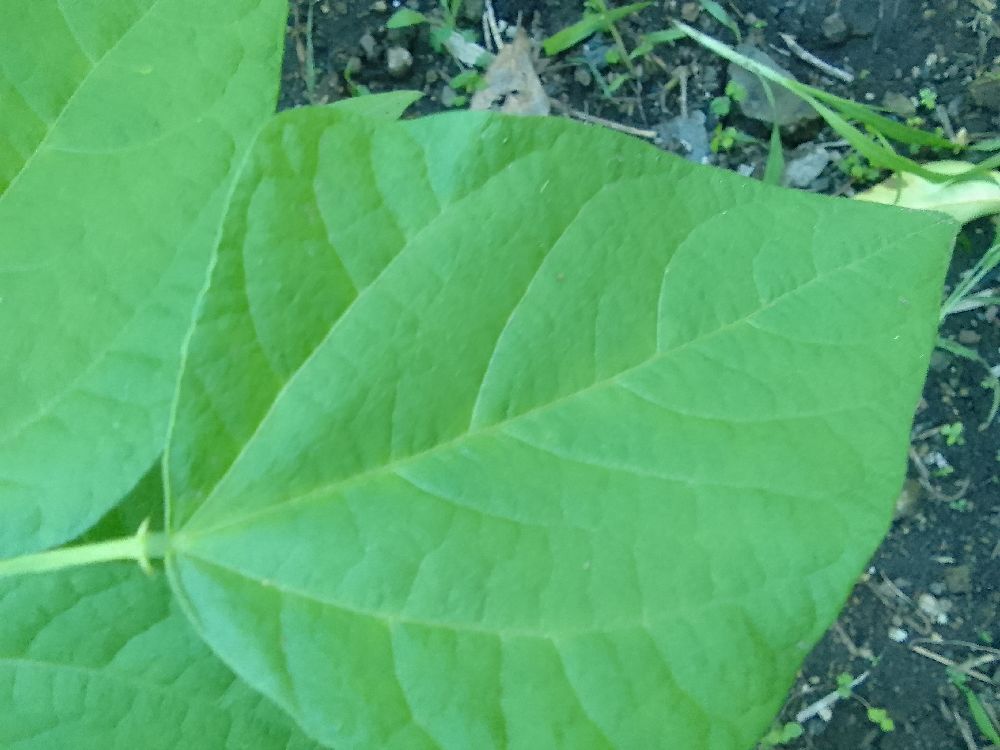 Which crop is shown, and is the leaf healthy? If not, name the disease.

common bean, healthy
